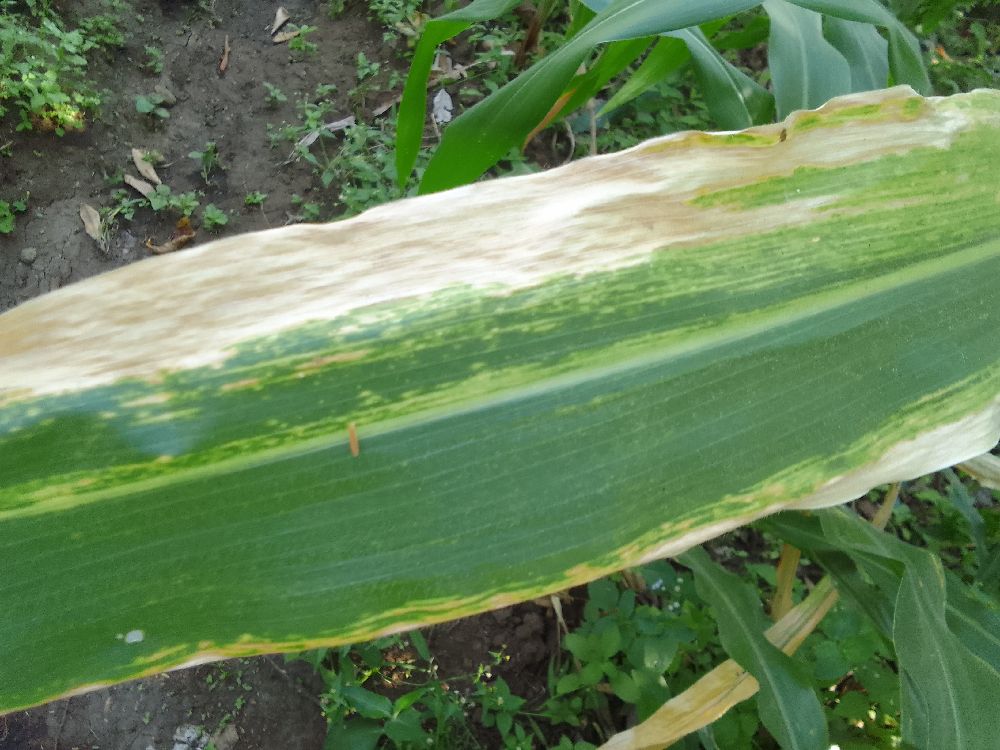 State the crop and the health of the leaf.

maize, maize lethal necrosis
